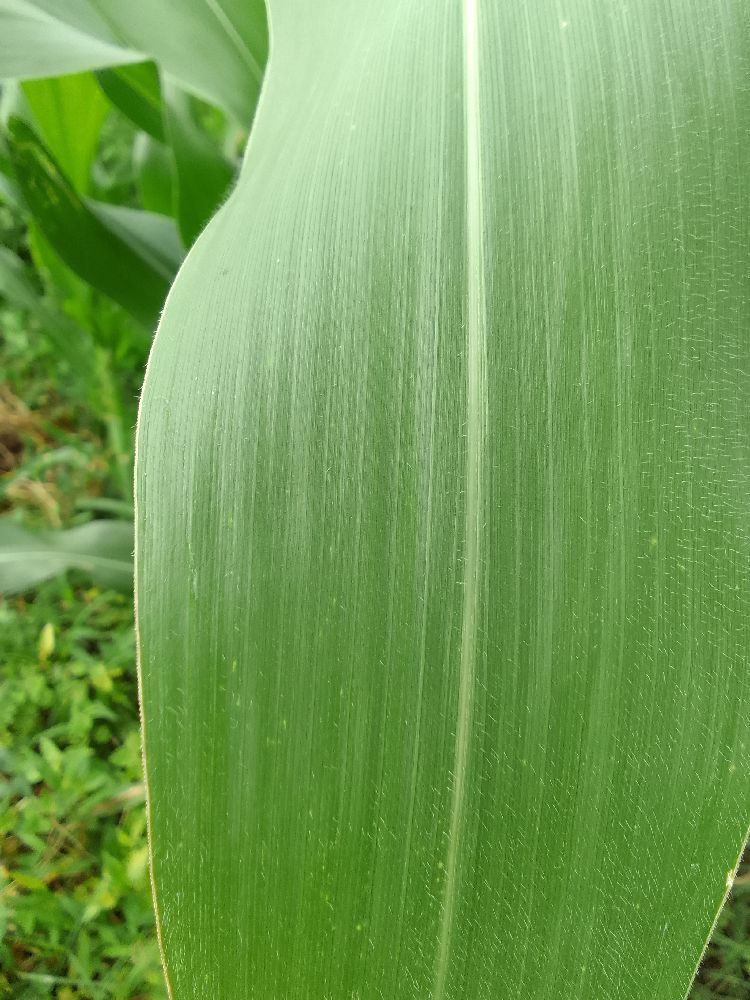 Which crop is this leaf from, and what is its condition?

maize, healthy
